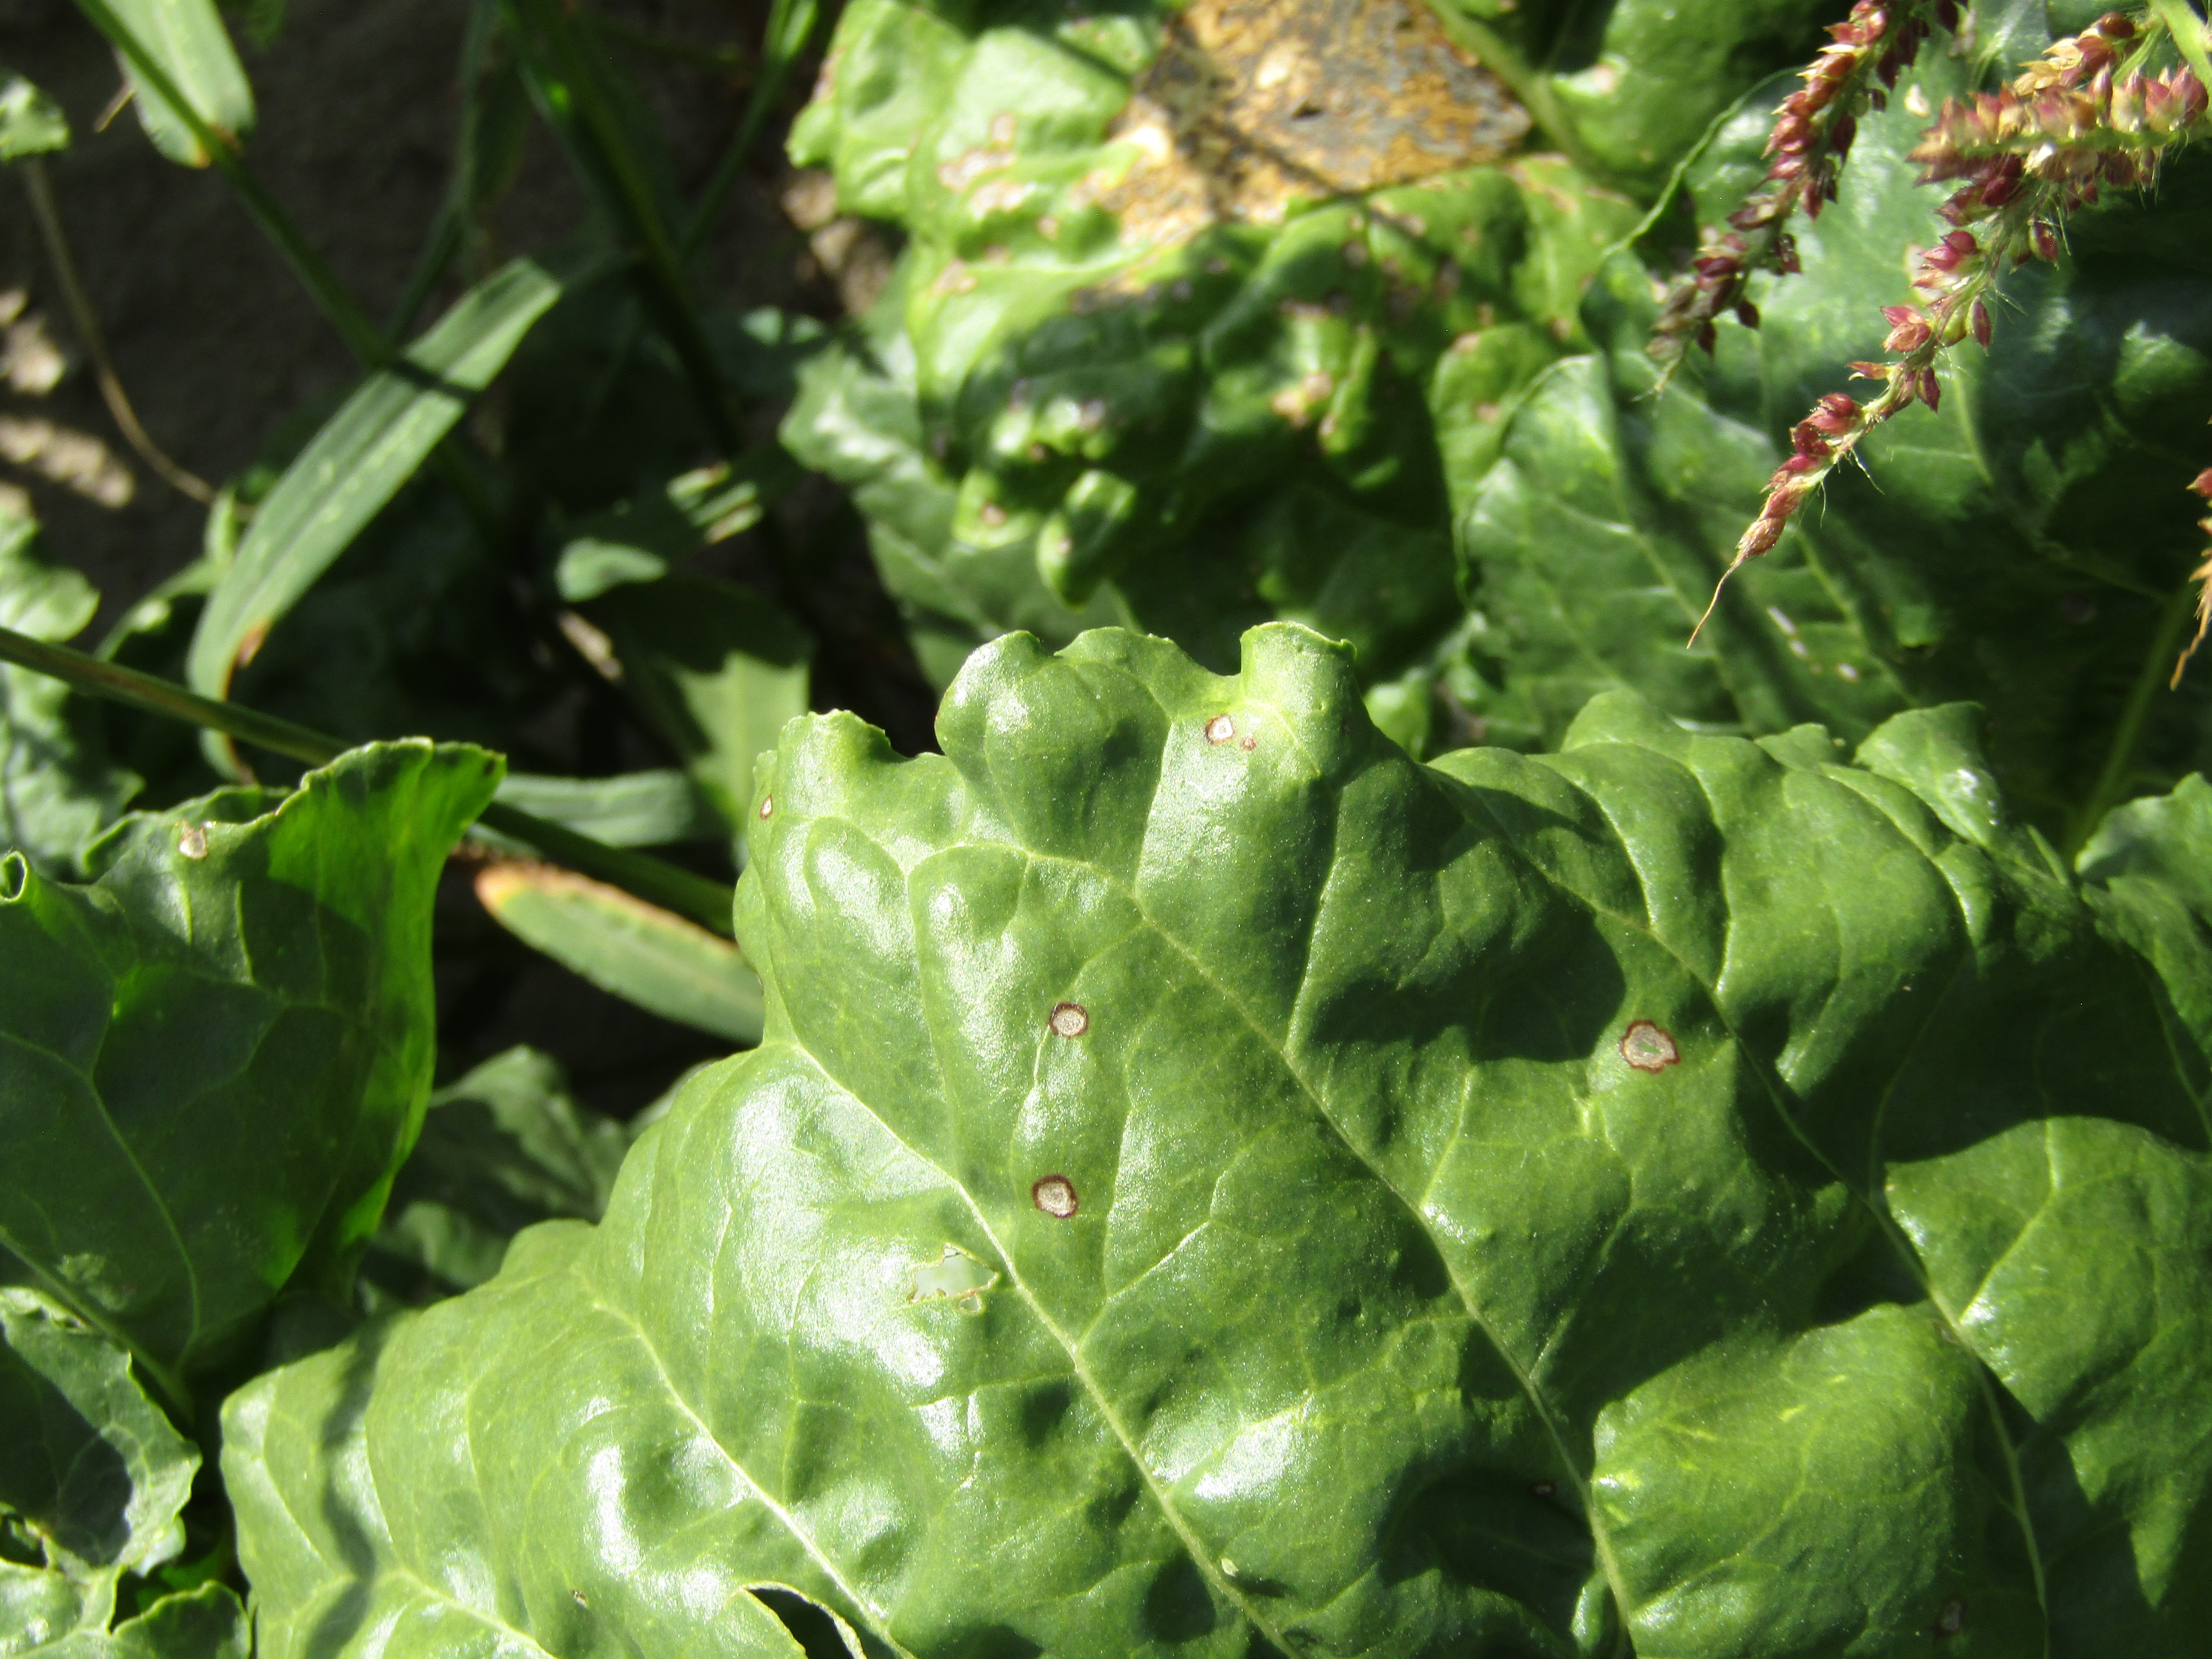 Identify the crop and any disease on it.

beet, cercospora
